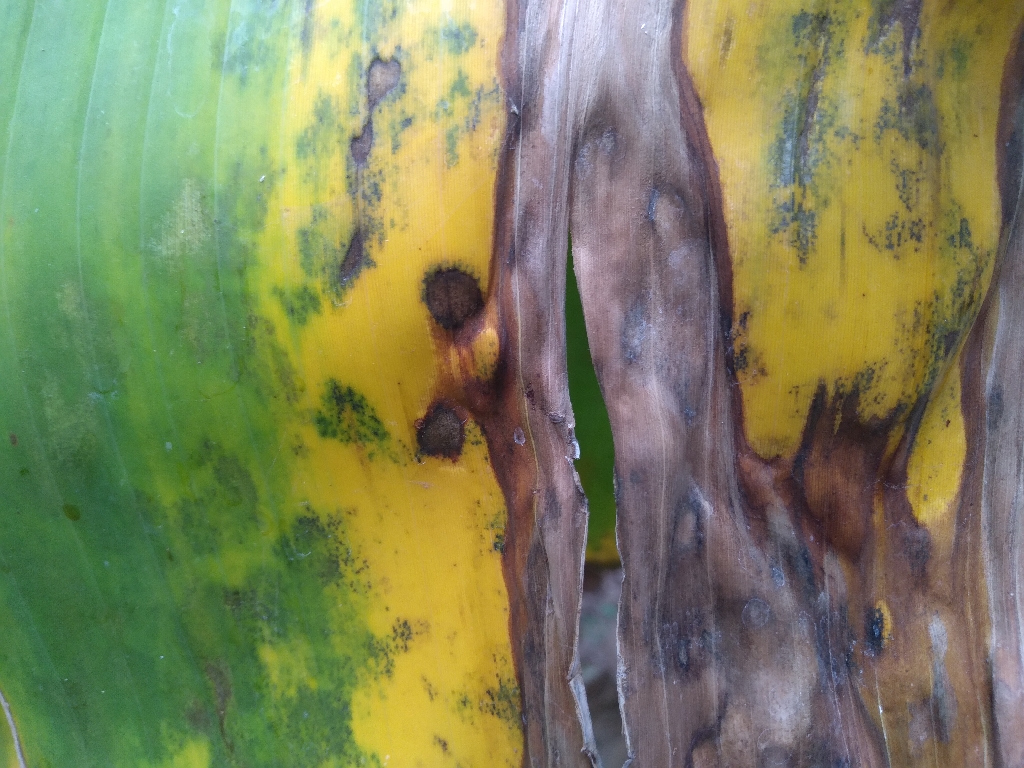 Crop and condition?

banana, black sigatoka
